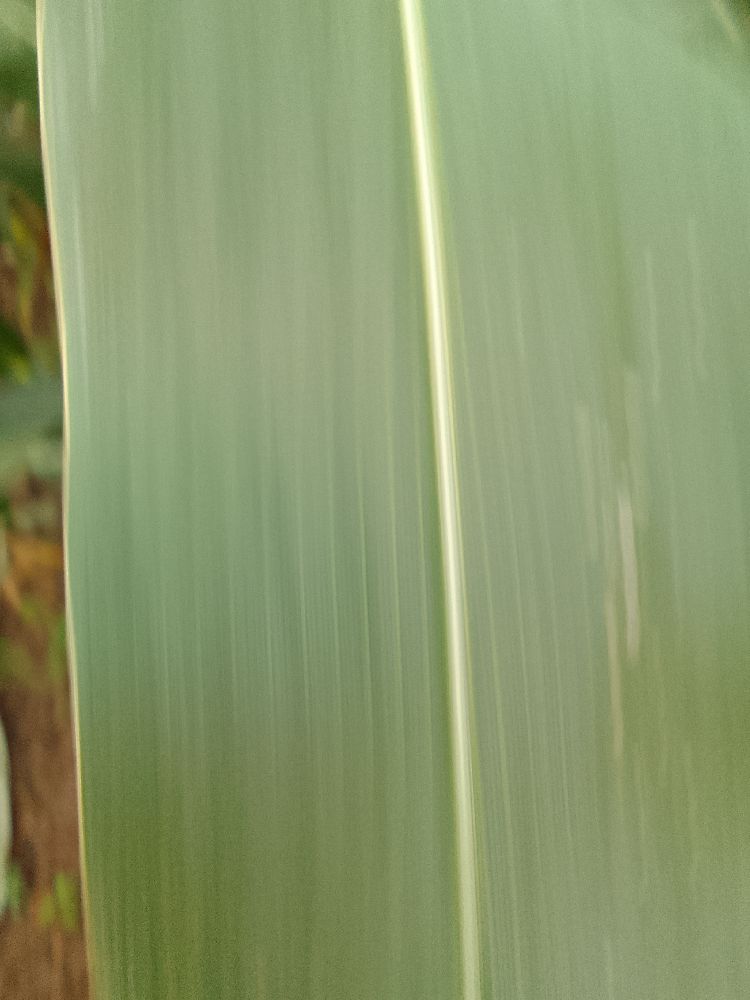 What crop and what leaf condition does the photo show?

maize, healthy
